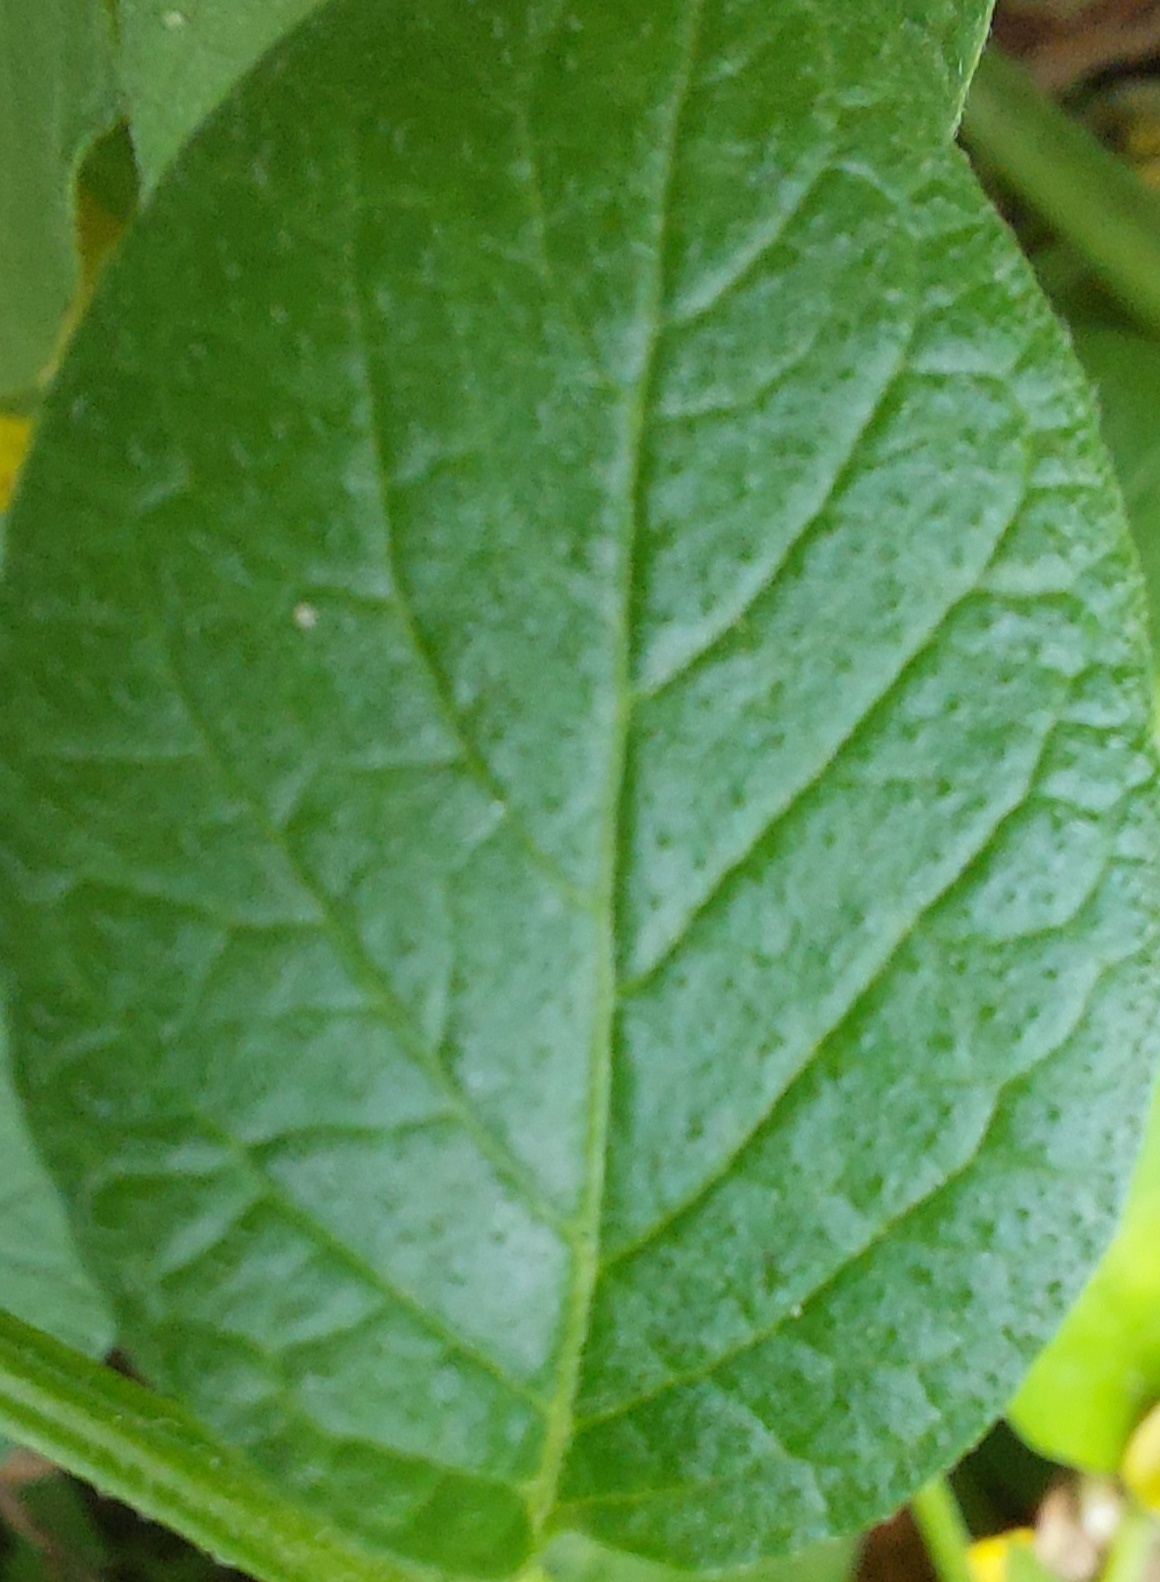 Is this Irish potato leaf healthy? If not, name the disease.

healthy
